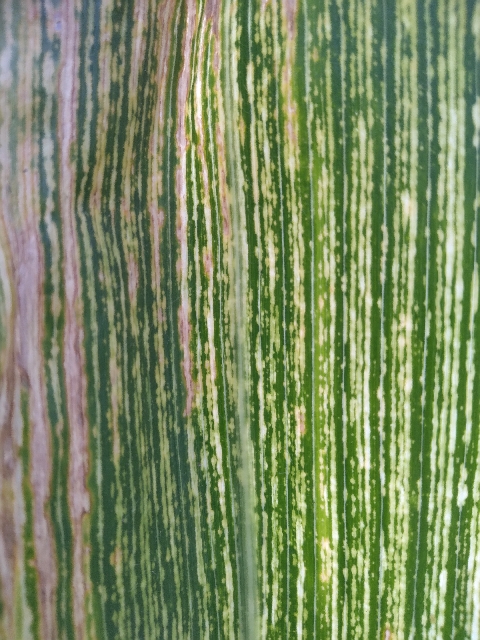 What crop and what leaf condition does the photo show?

maize, maize streak virus
